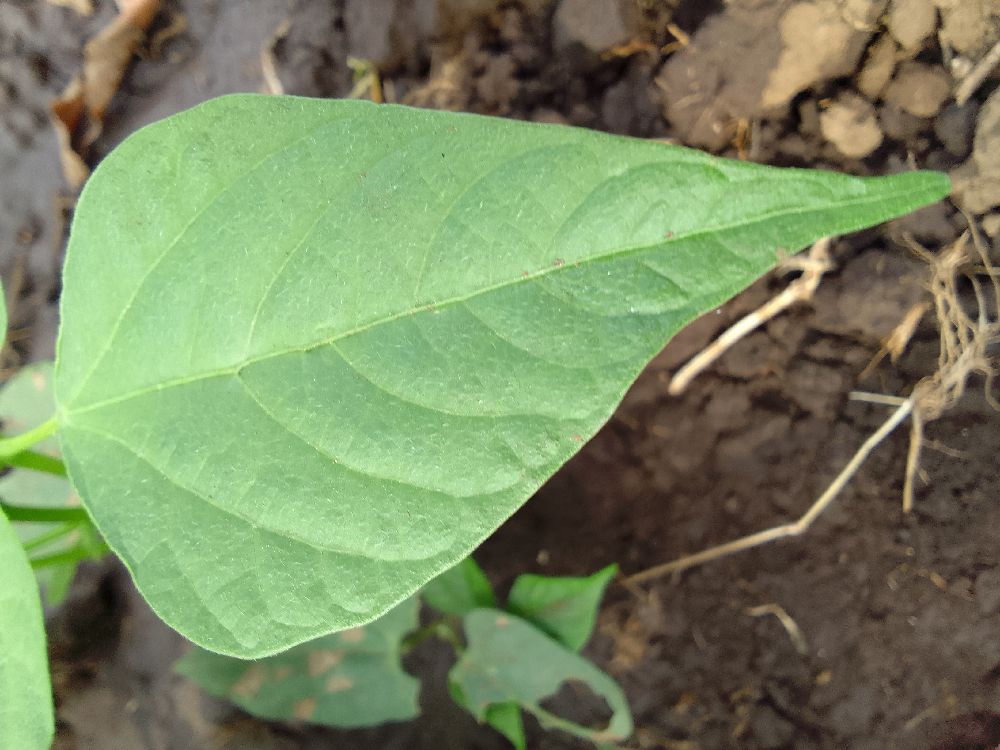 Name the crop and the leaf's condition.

common bean, healthy
